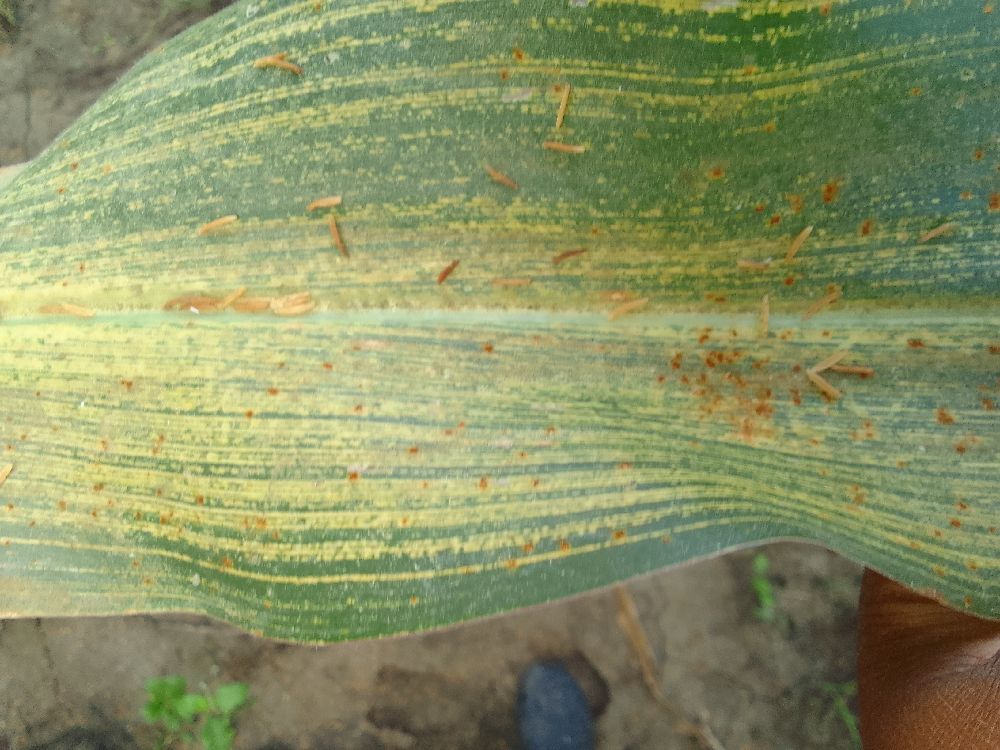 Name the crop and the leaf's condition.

maize, maize streak virus
